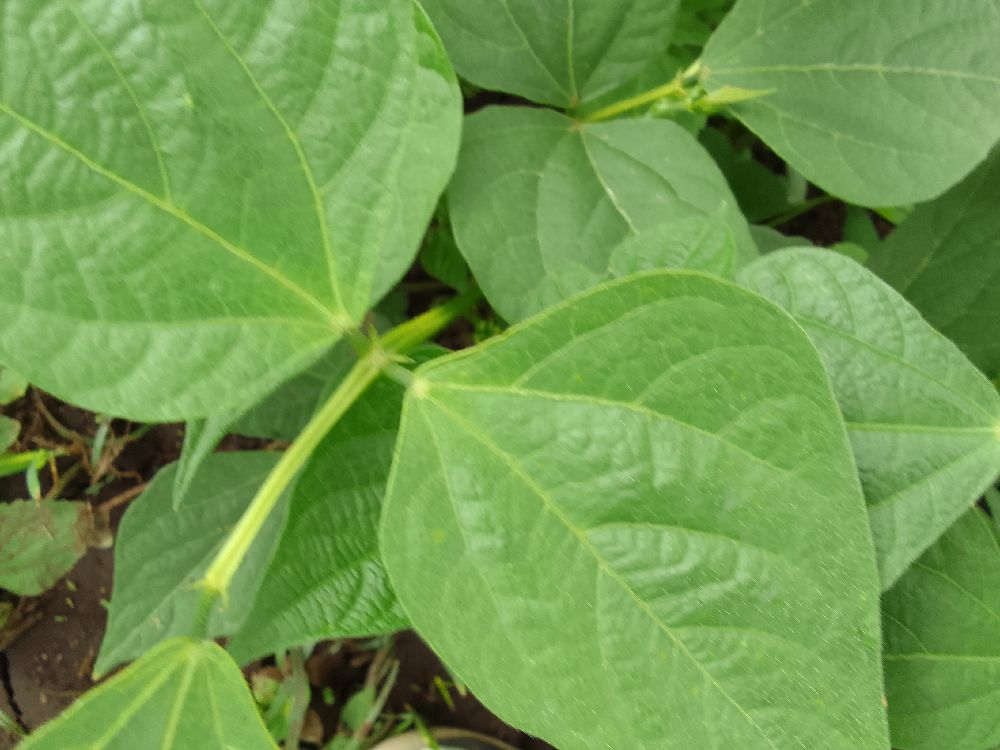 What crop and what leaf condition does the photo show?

common bean, healthy
